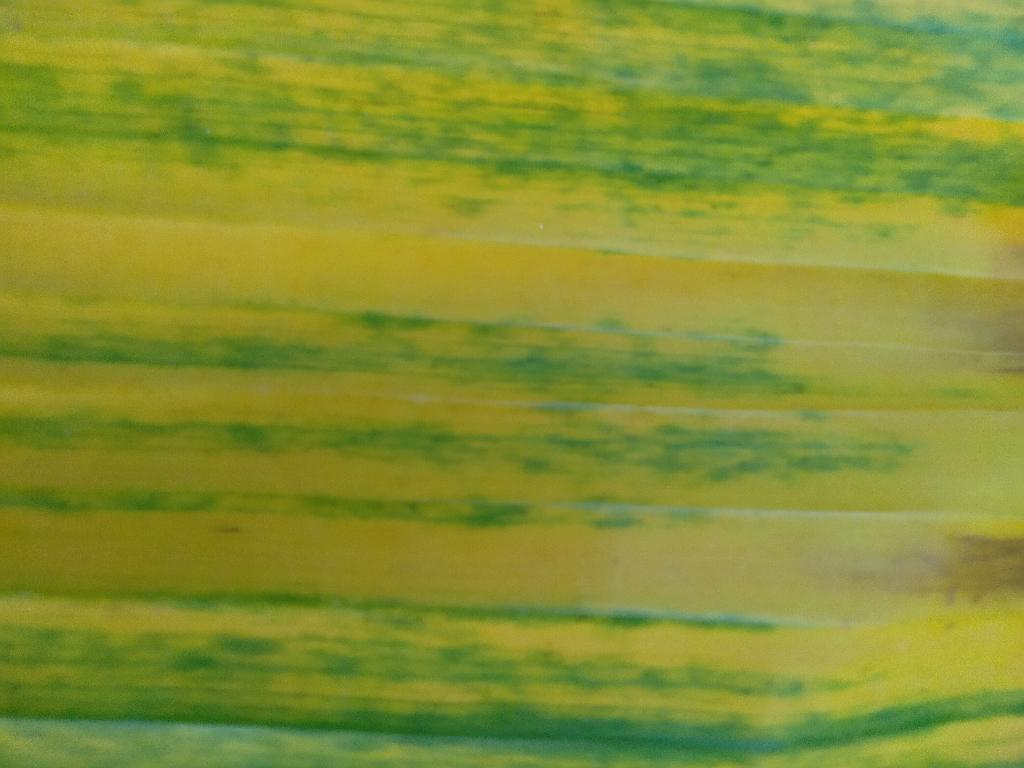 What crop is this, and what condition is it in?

banana, fusarium wilt race 1
